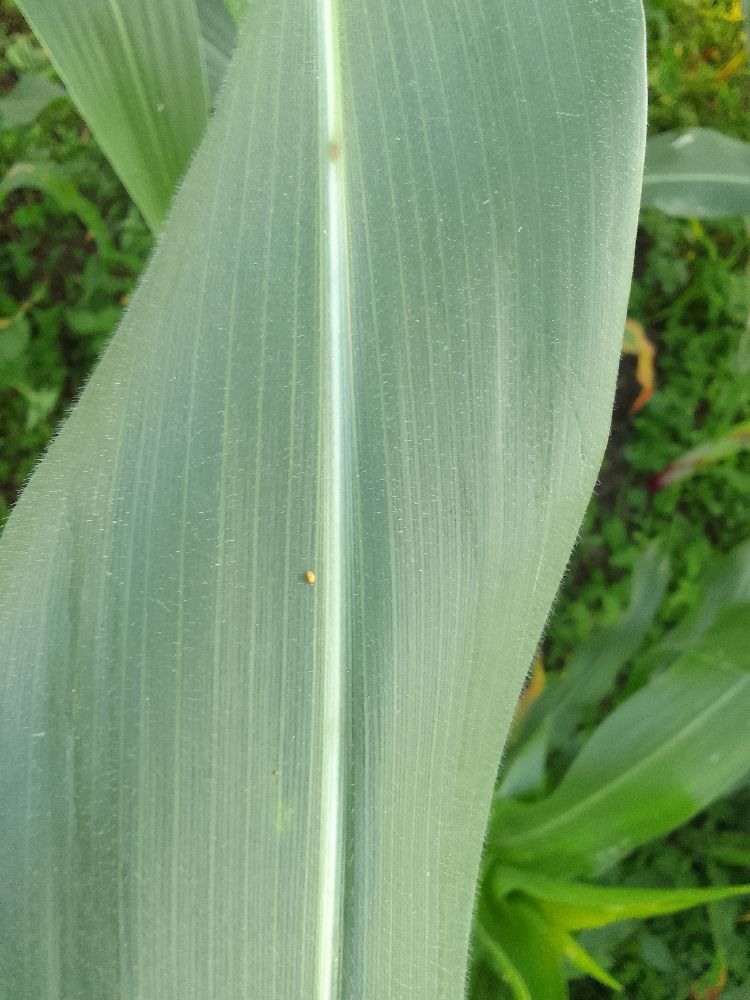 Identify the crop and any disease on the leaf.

maize, healthy
